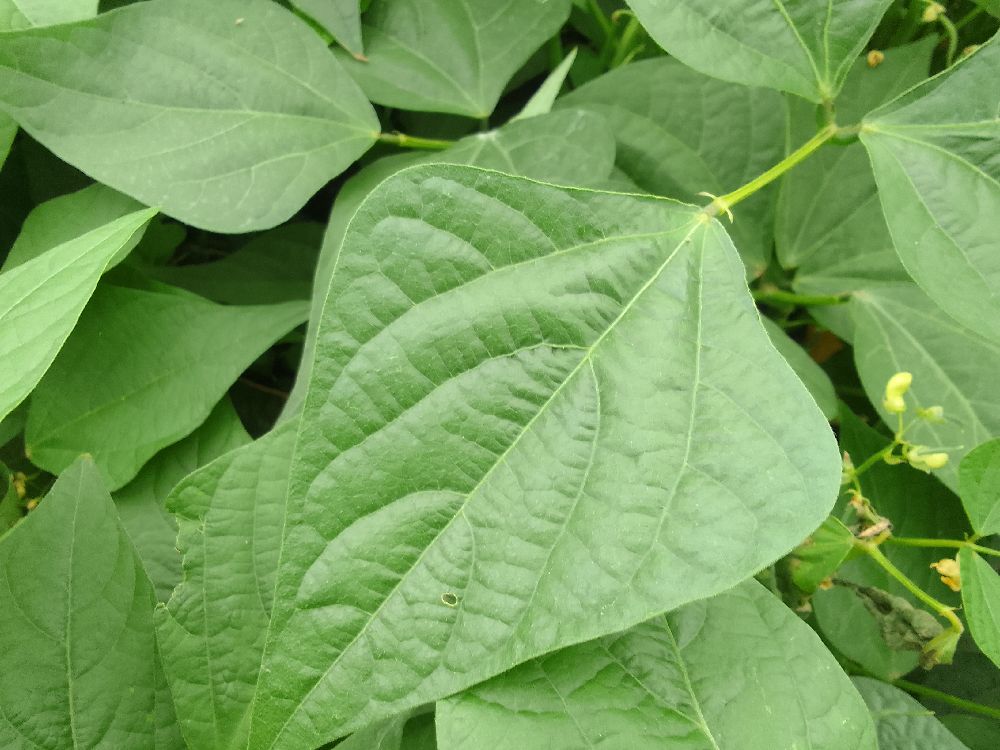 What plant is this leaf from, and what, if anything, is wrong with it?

common bean, healthy
